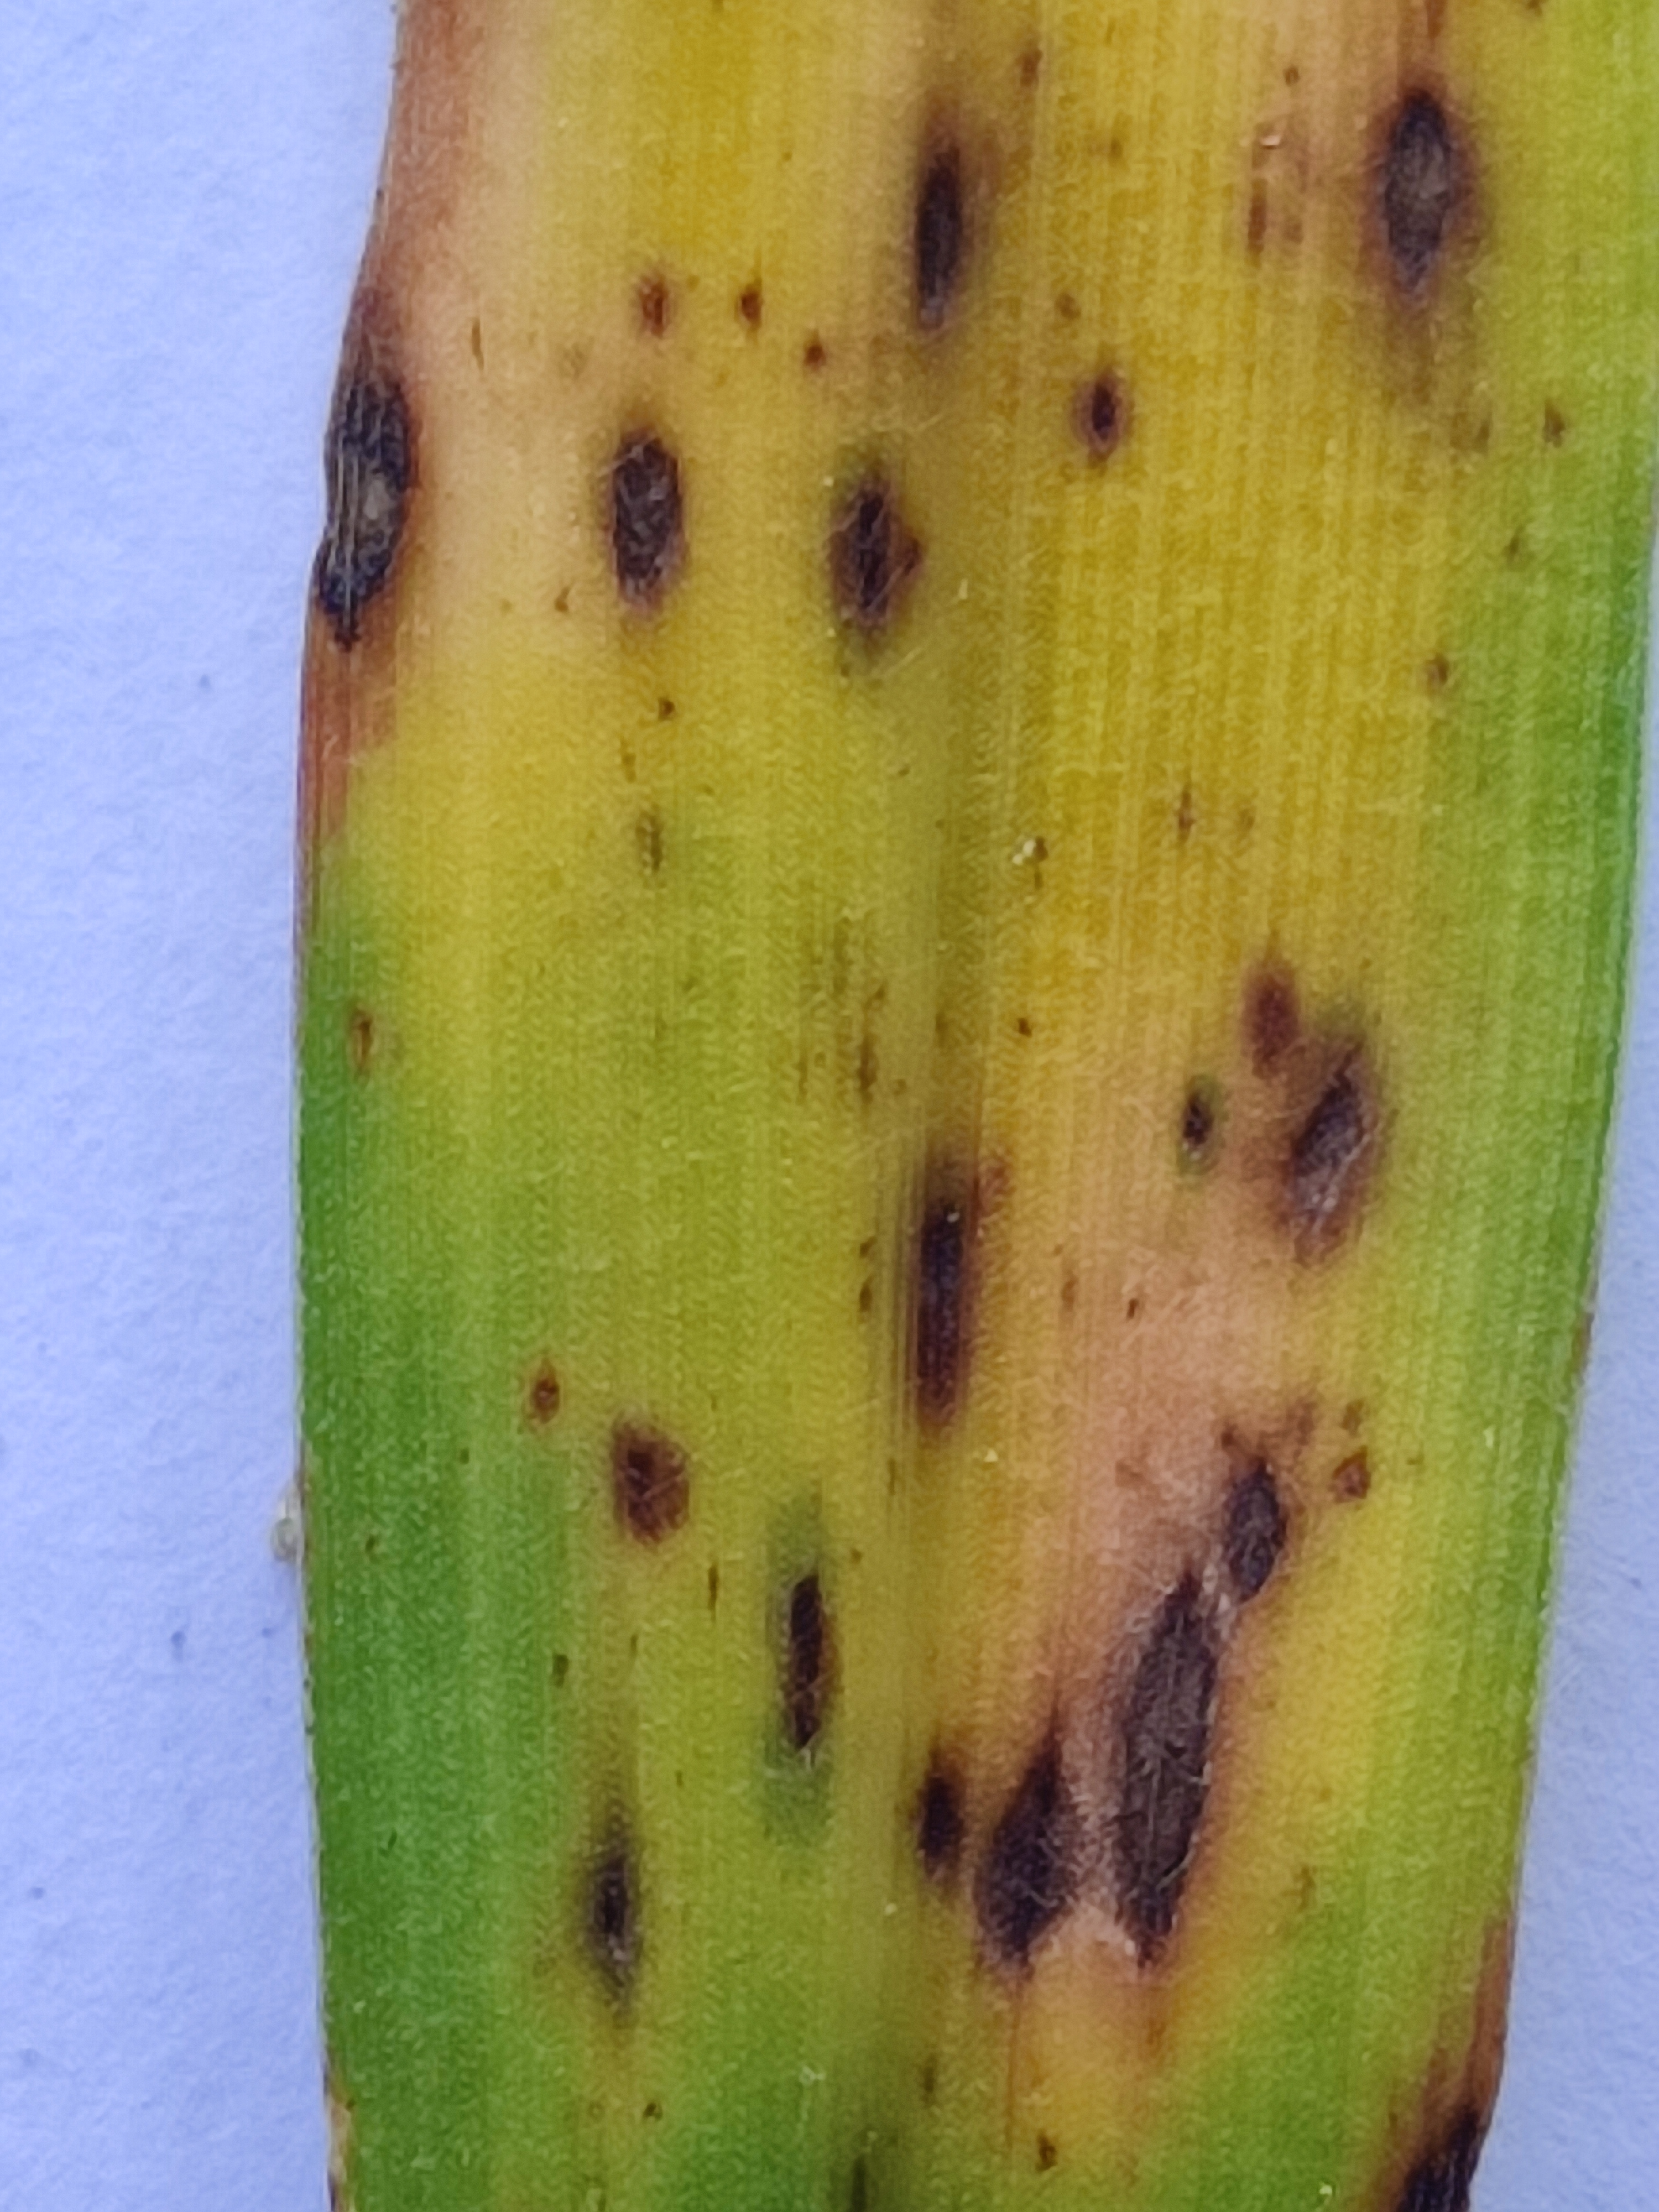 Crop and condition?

pearl millet, pyricularia sp.
